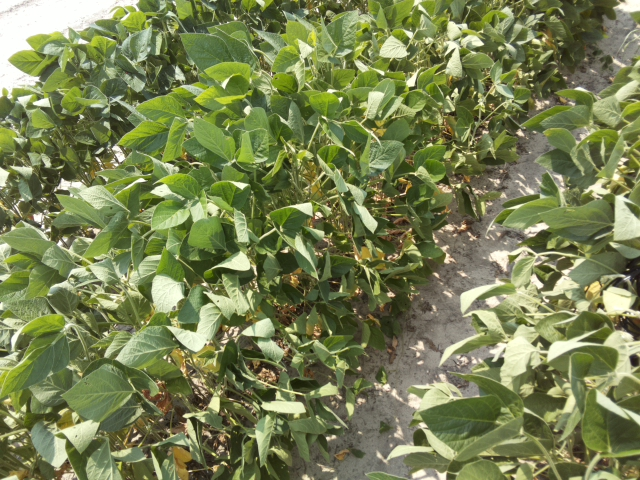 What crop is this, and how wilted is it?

soybean, slight leaflet or petiole turgor loss in upper canopy
